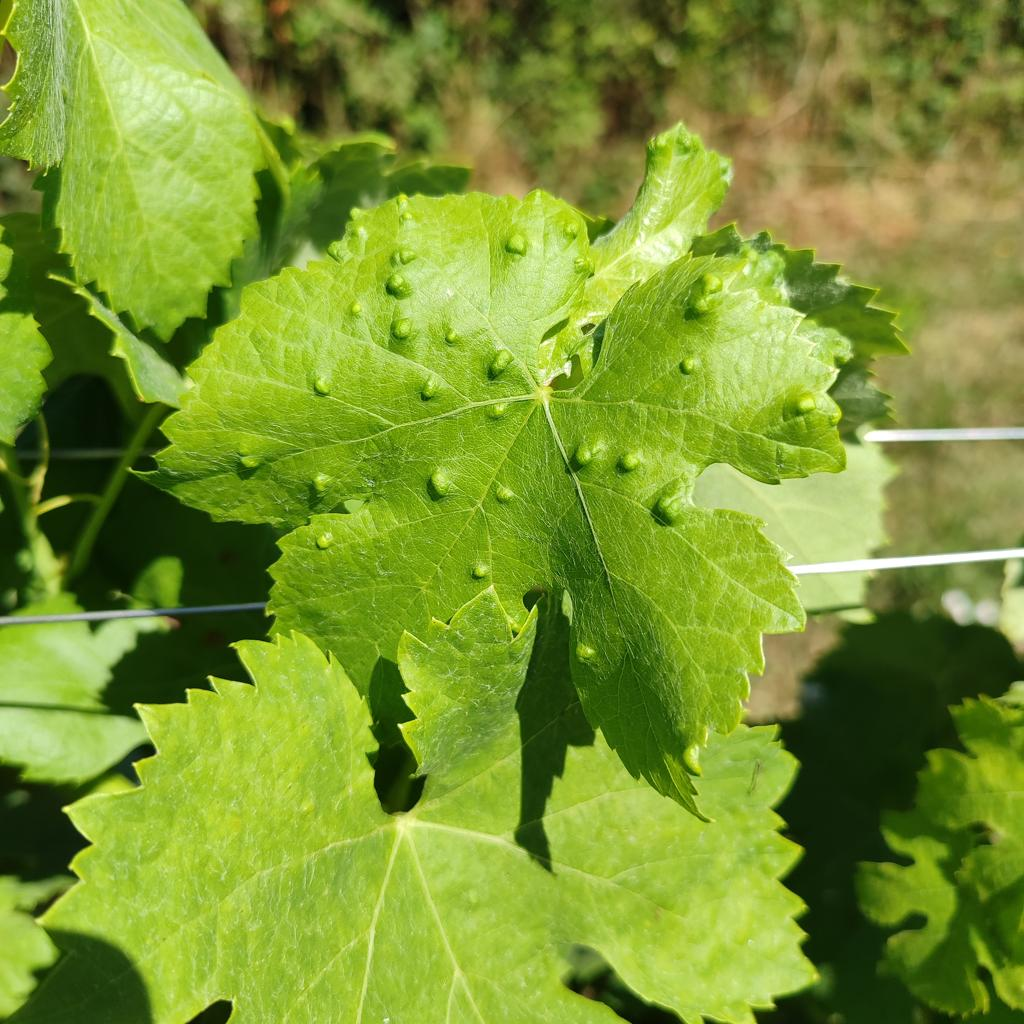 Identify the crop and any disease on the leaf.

grapevine, erineum mite
